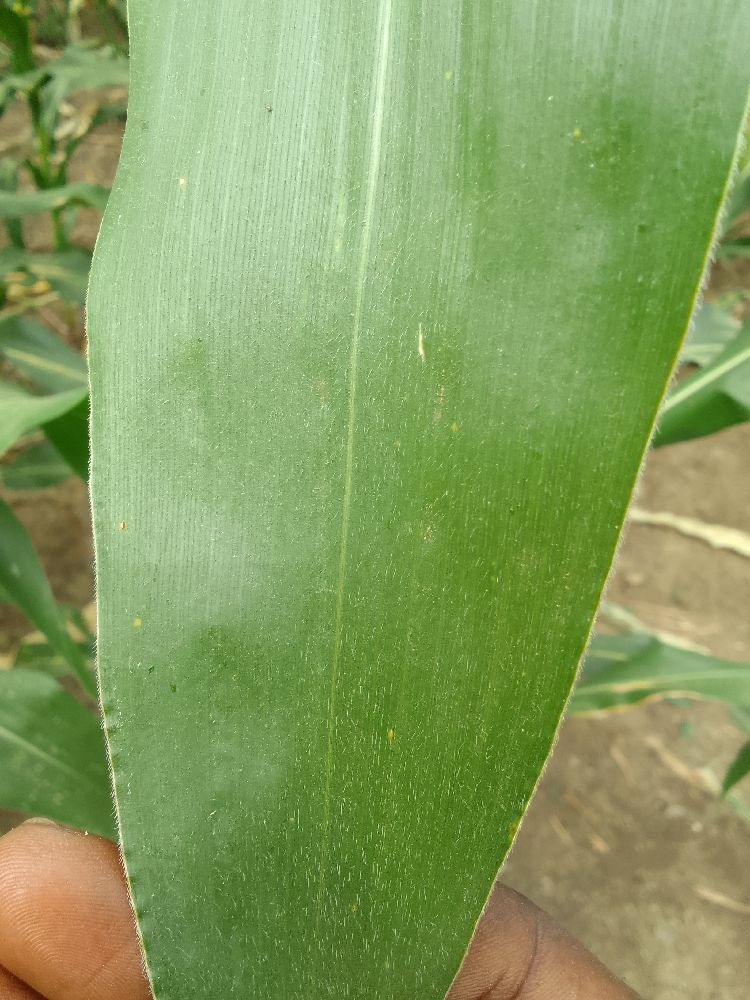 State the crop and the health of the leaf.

maize, healthy
